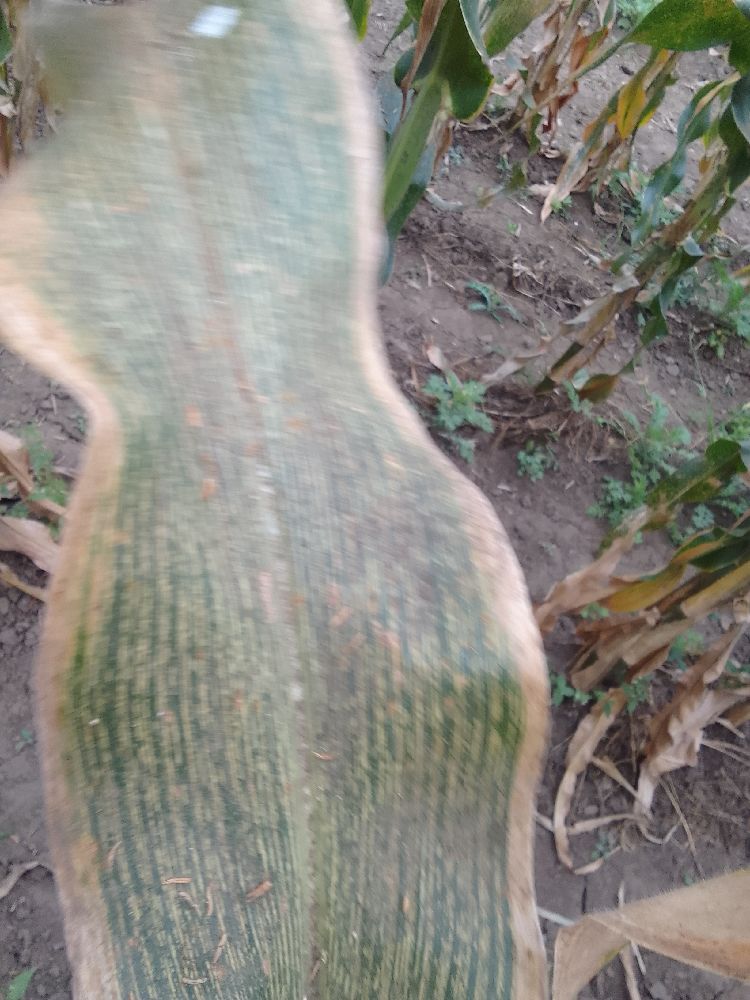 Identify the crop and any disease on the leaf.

maize, maize streak virus
